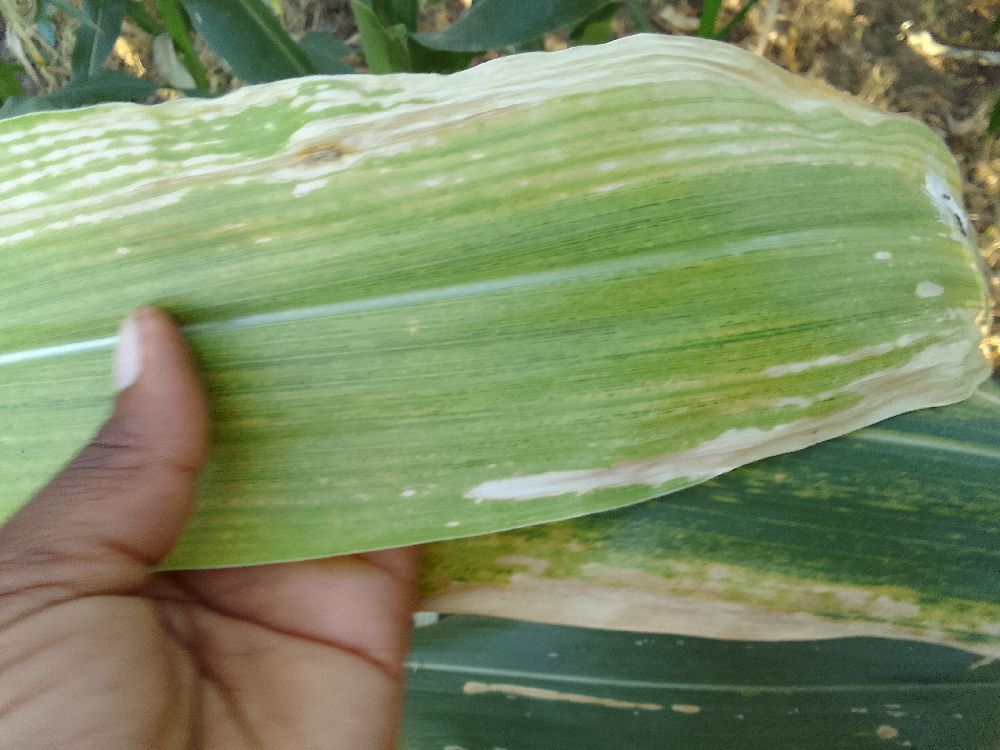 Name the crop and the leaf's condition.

maize, maize lethal necrosis
